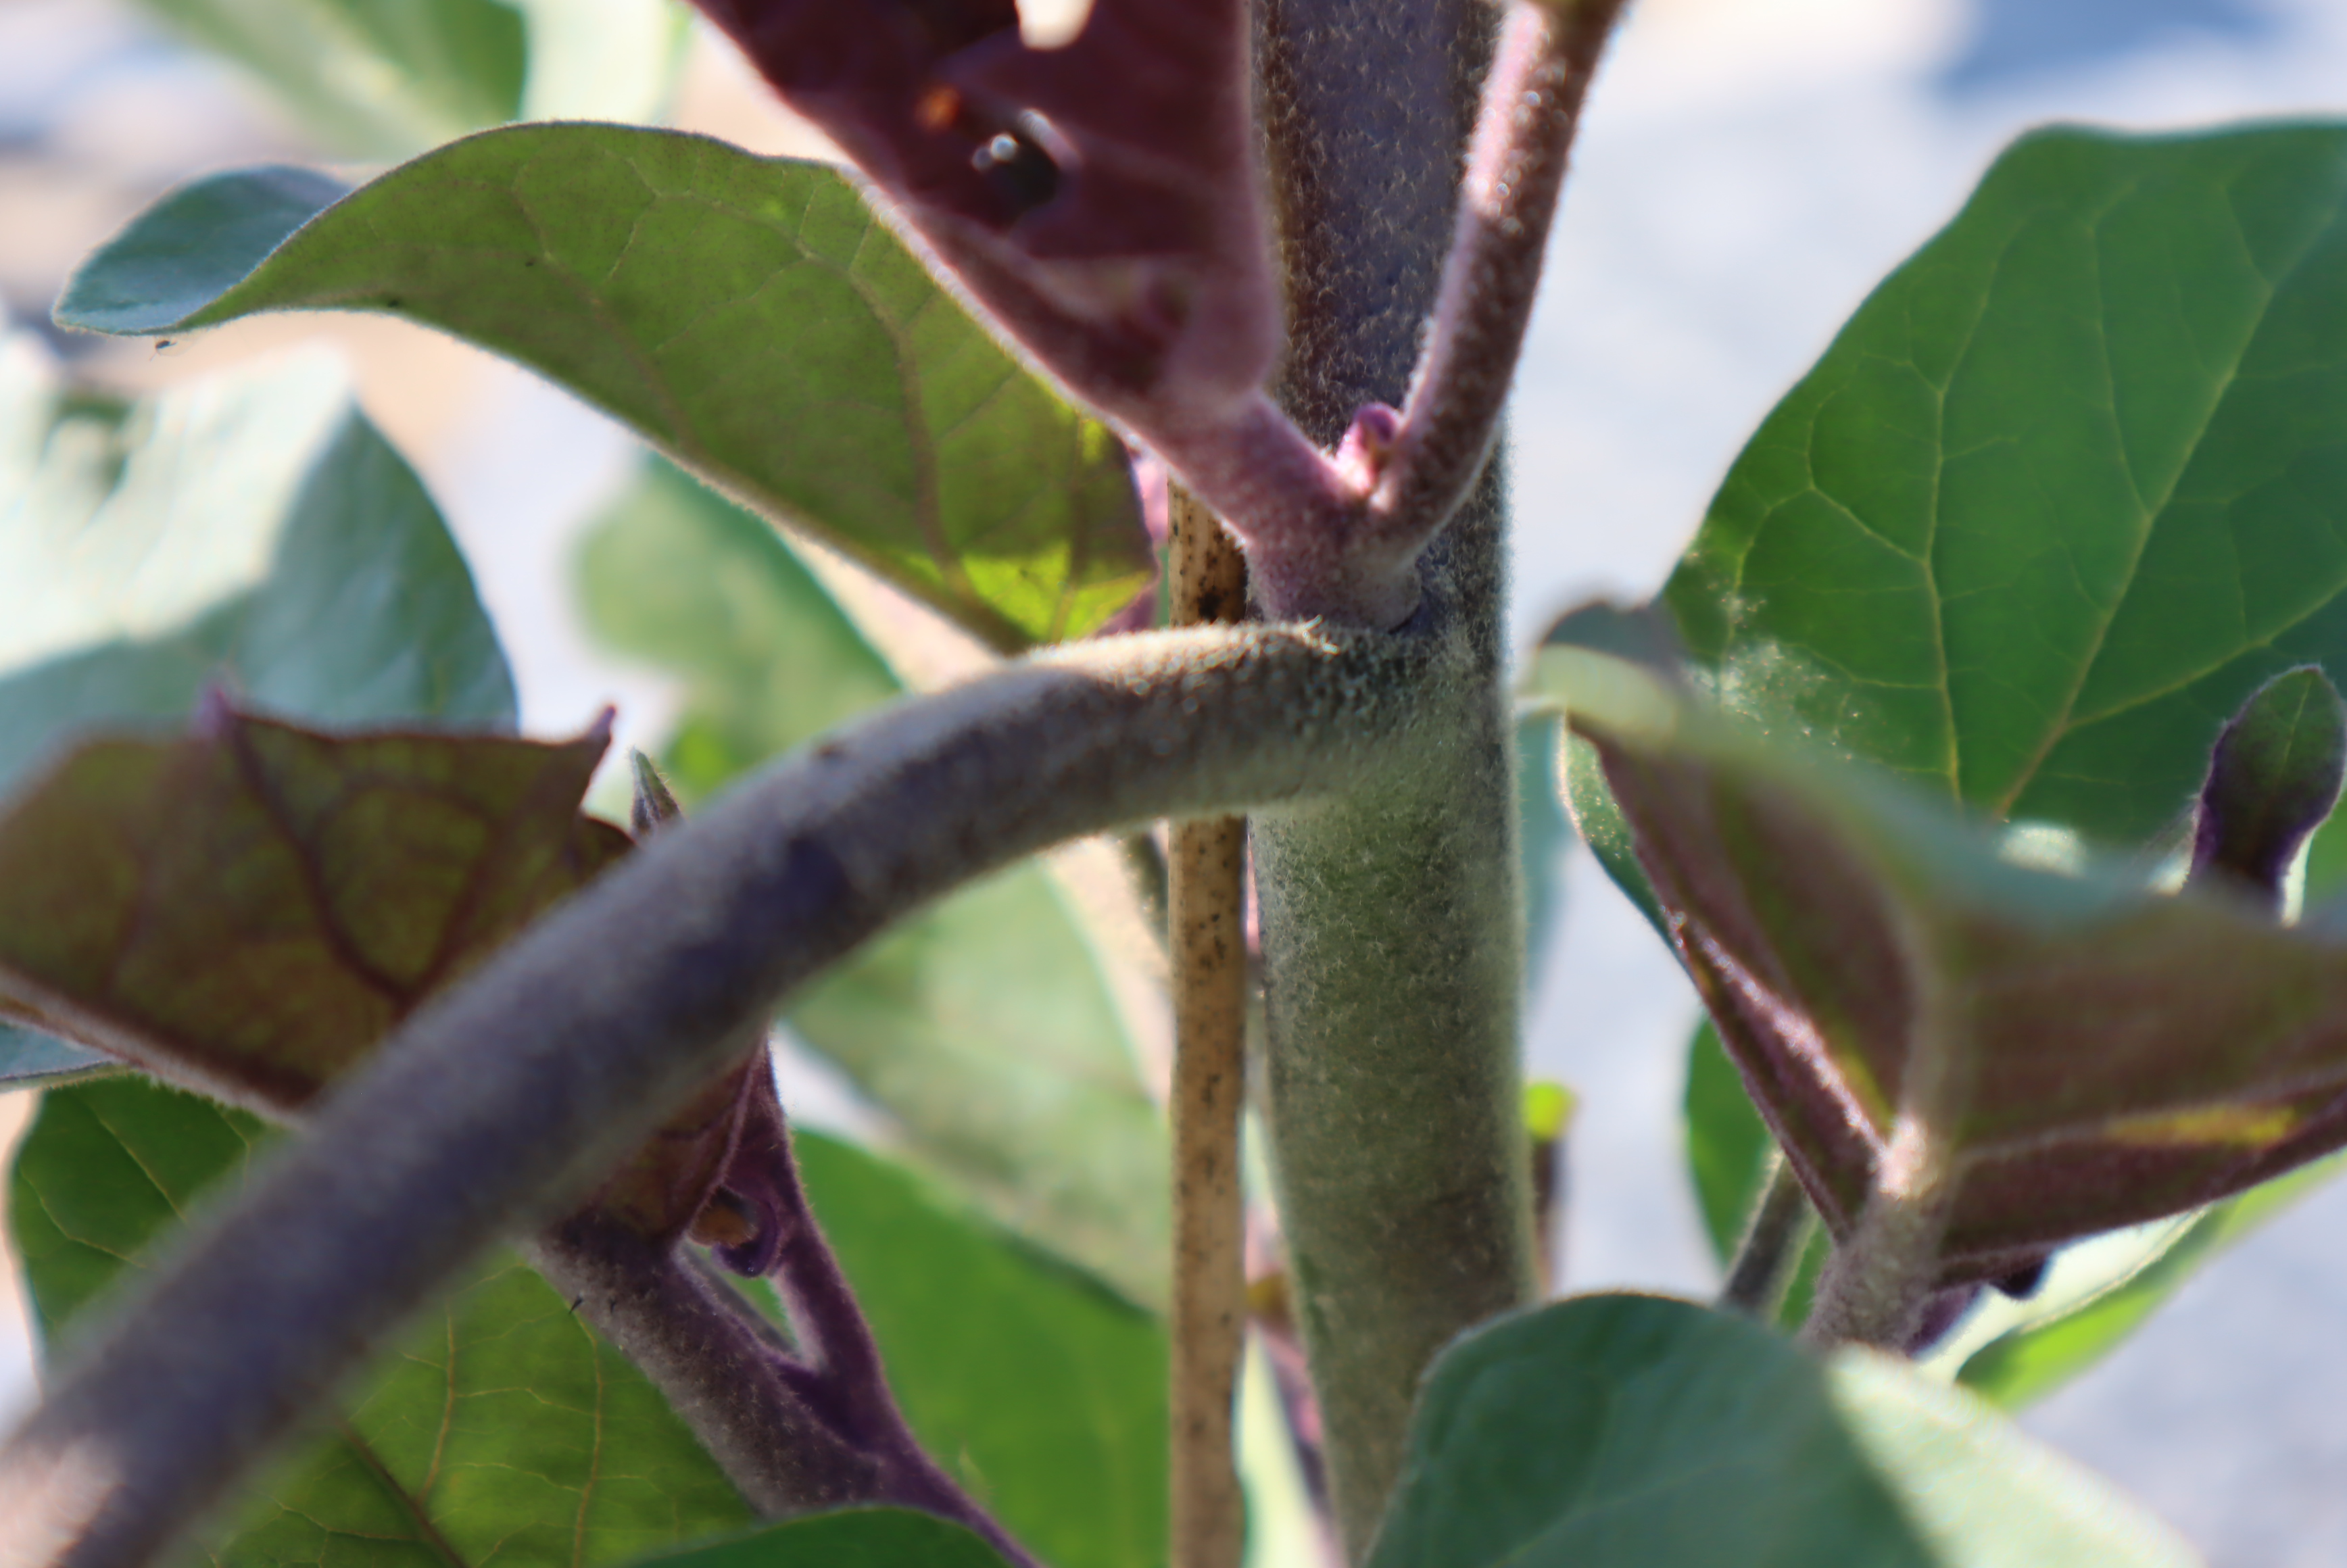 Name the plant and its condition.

aubergine, healthy
